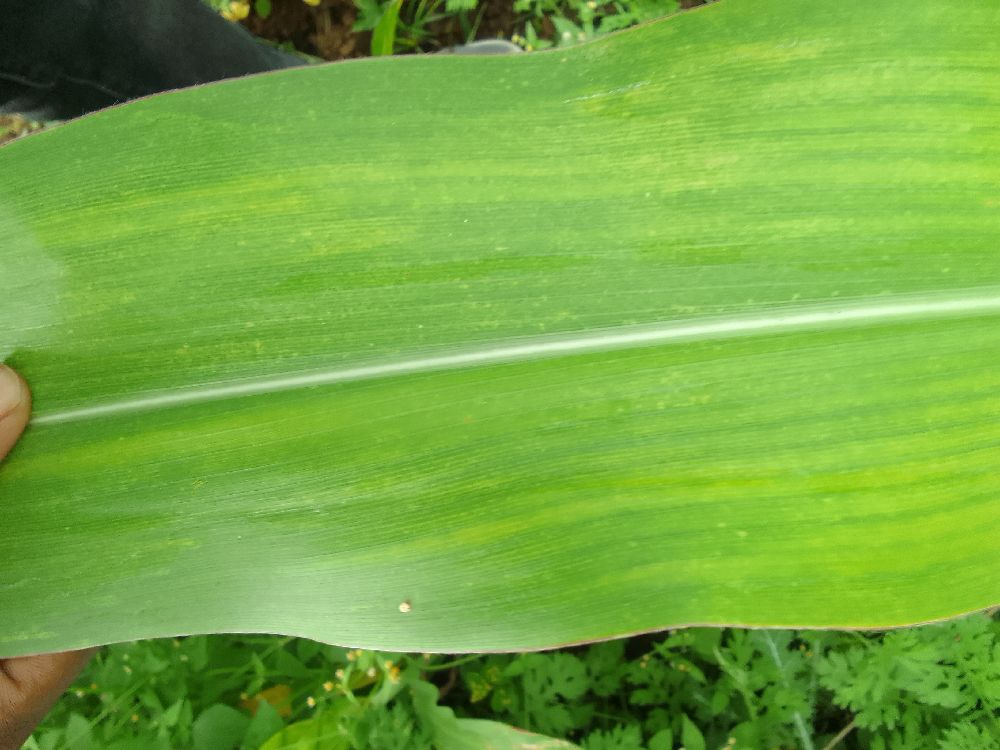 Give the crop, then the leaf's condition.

maize, maize lethal necrosis
